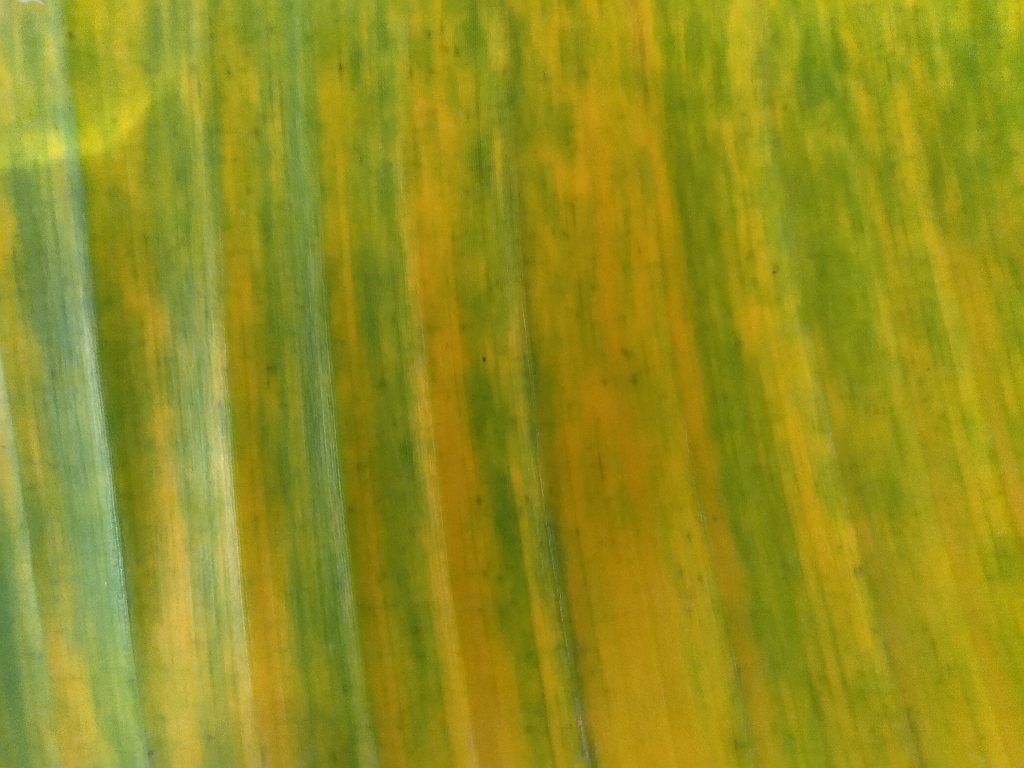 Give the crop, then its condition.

banana, fusarium wilt race 1
